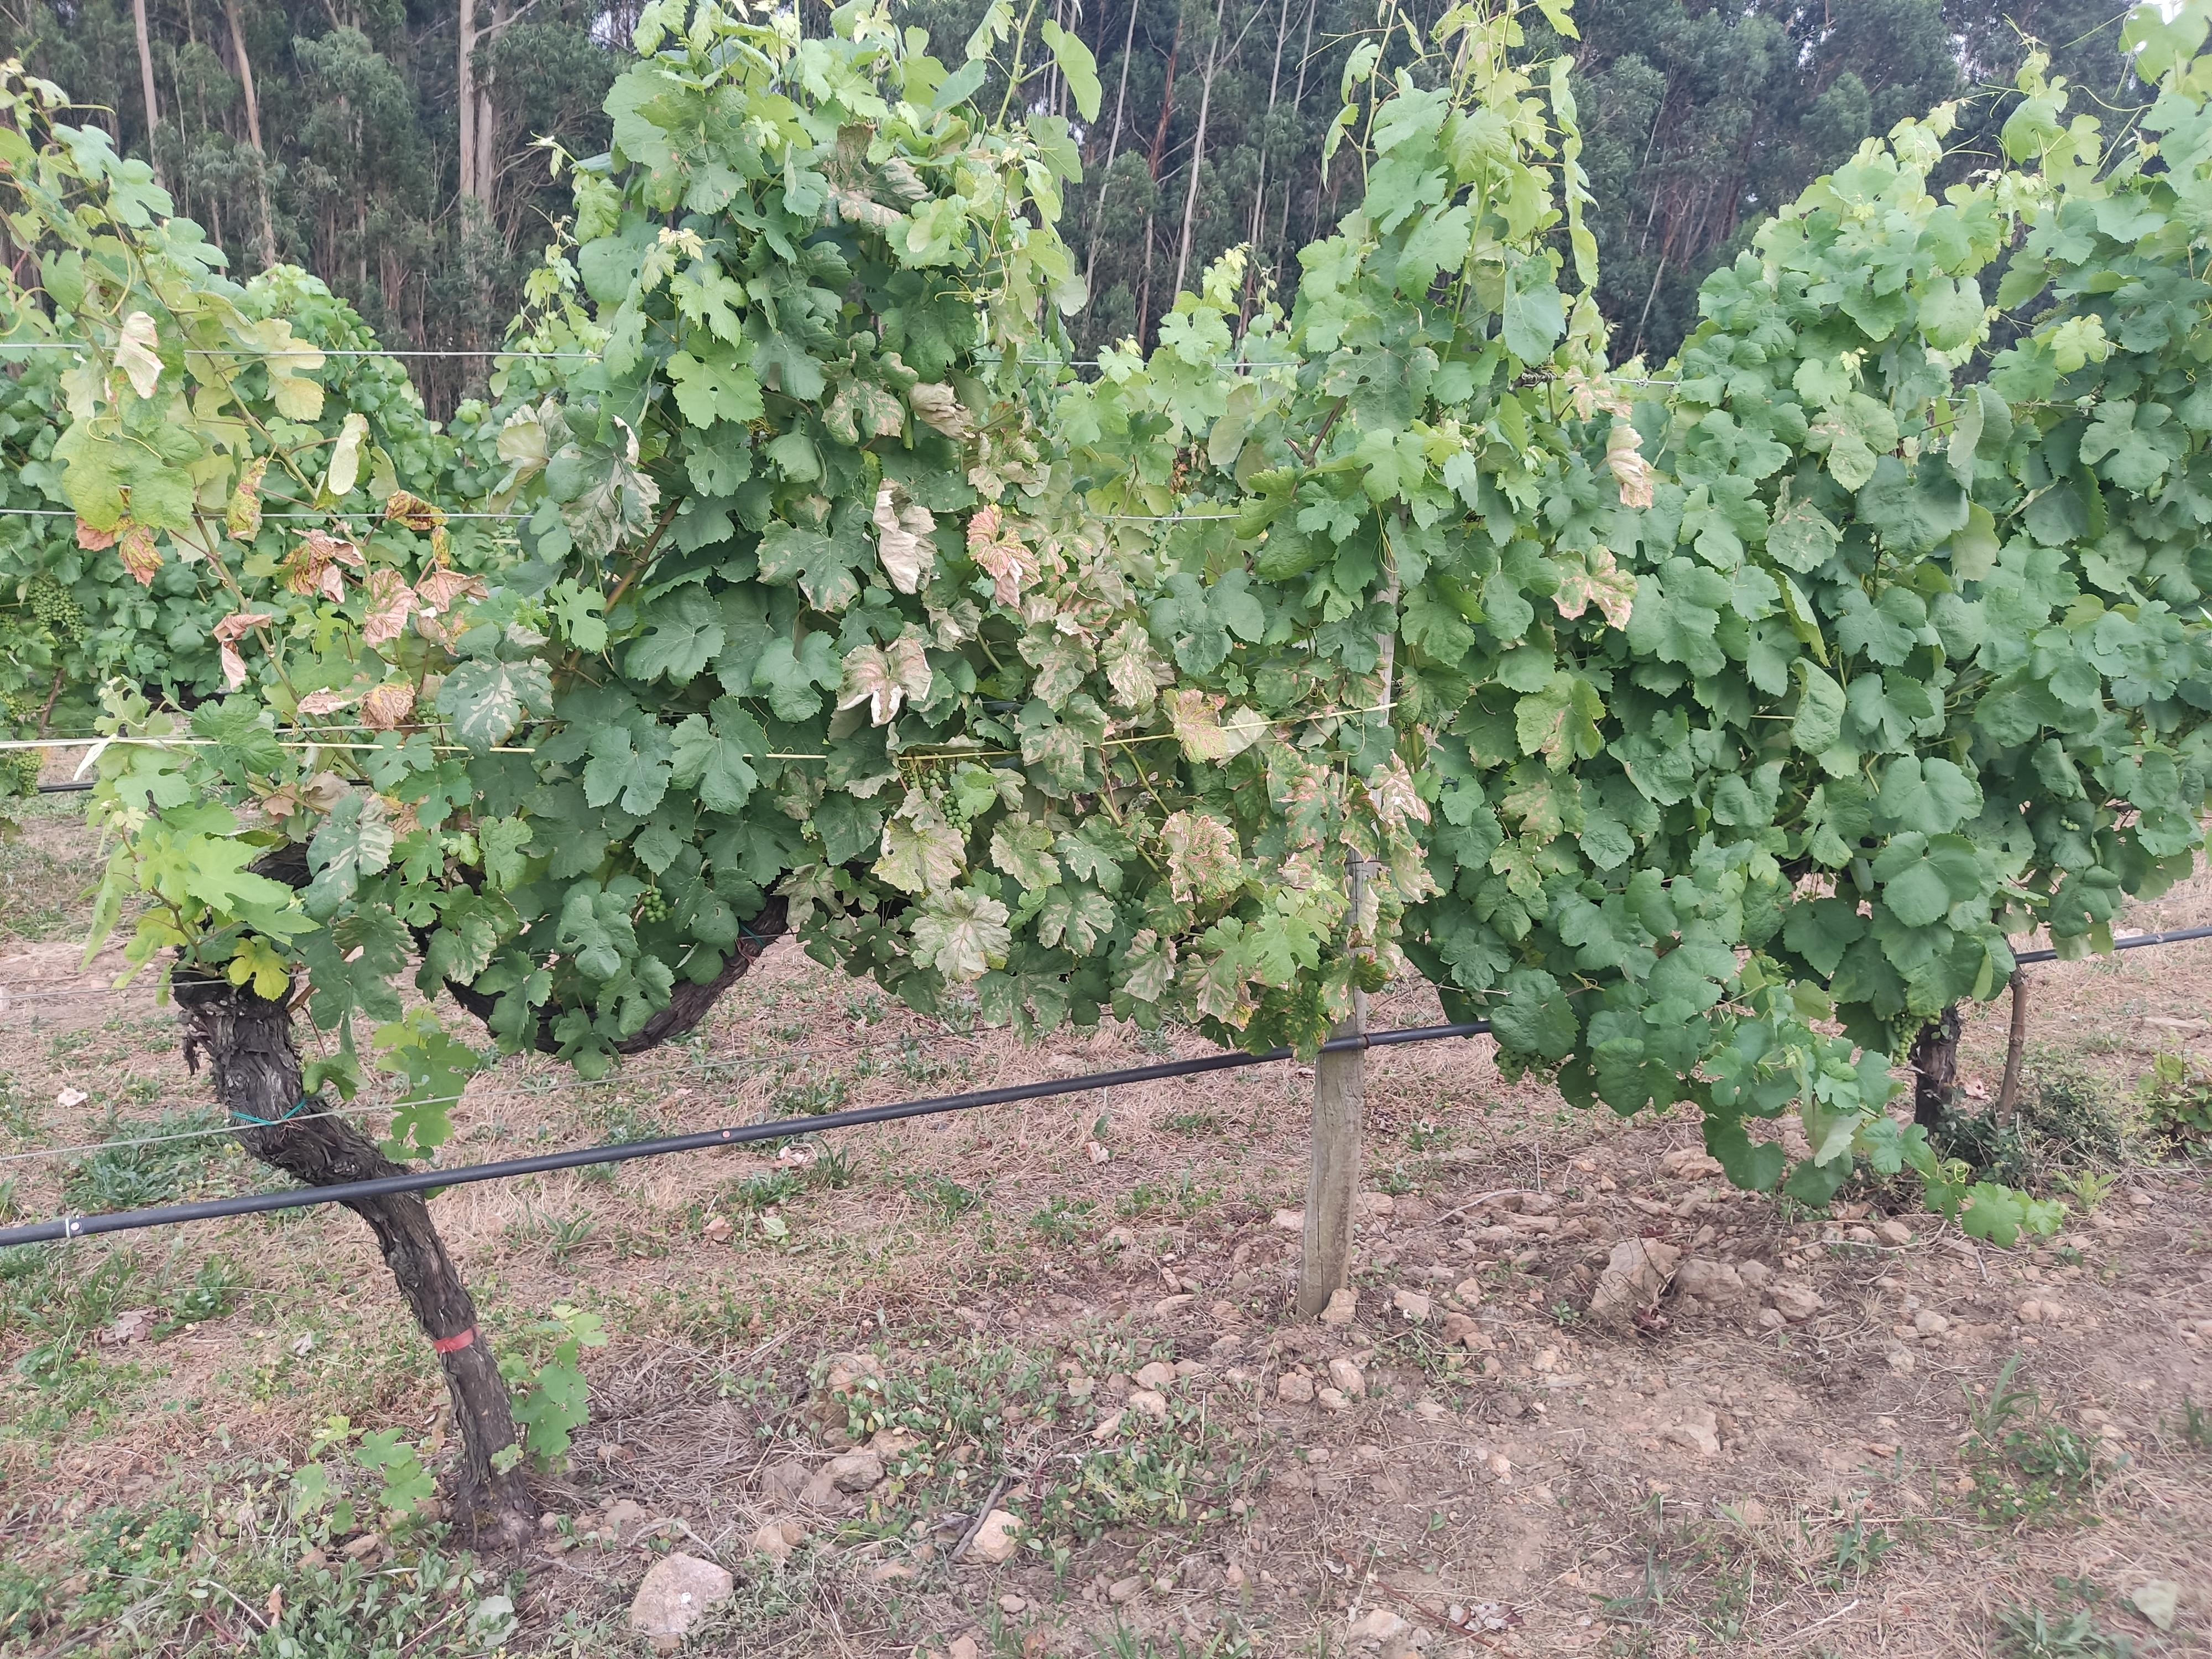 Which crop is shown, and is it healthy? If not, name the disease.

grapevine, affected by esca disease
